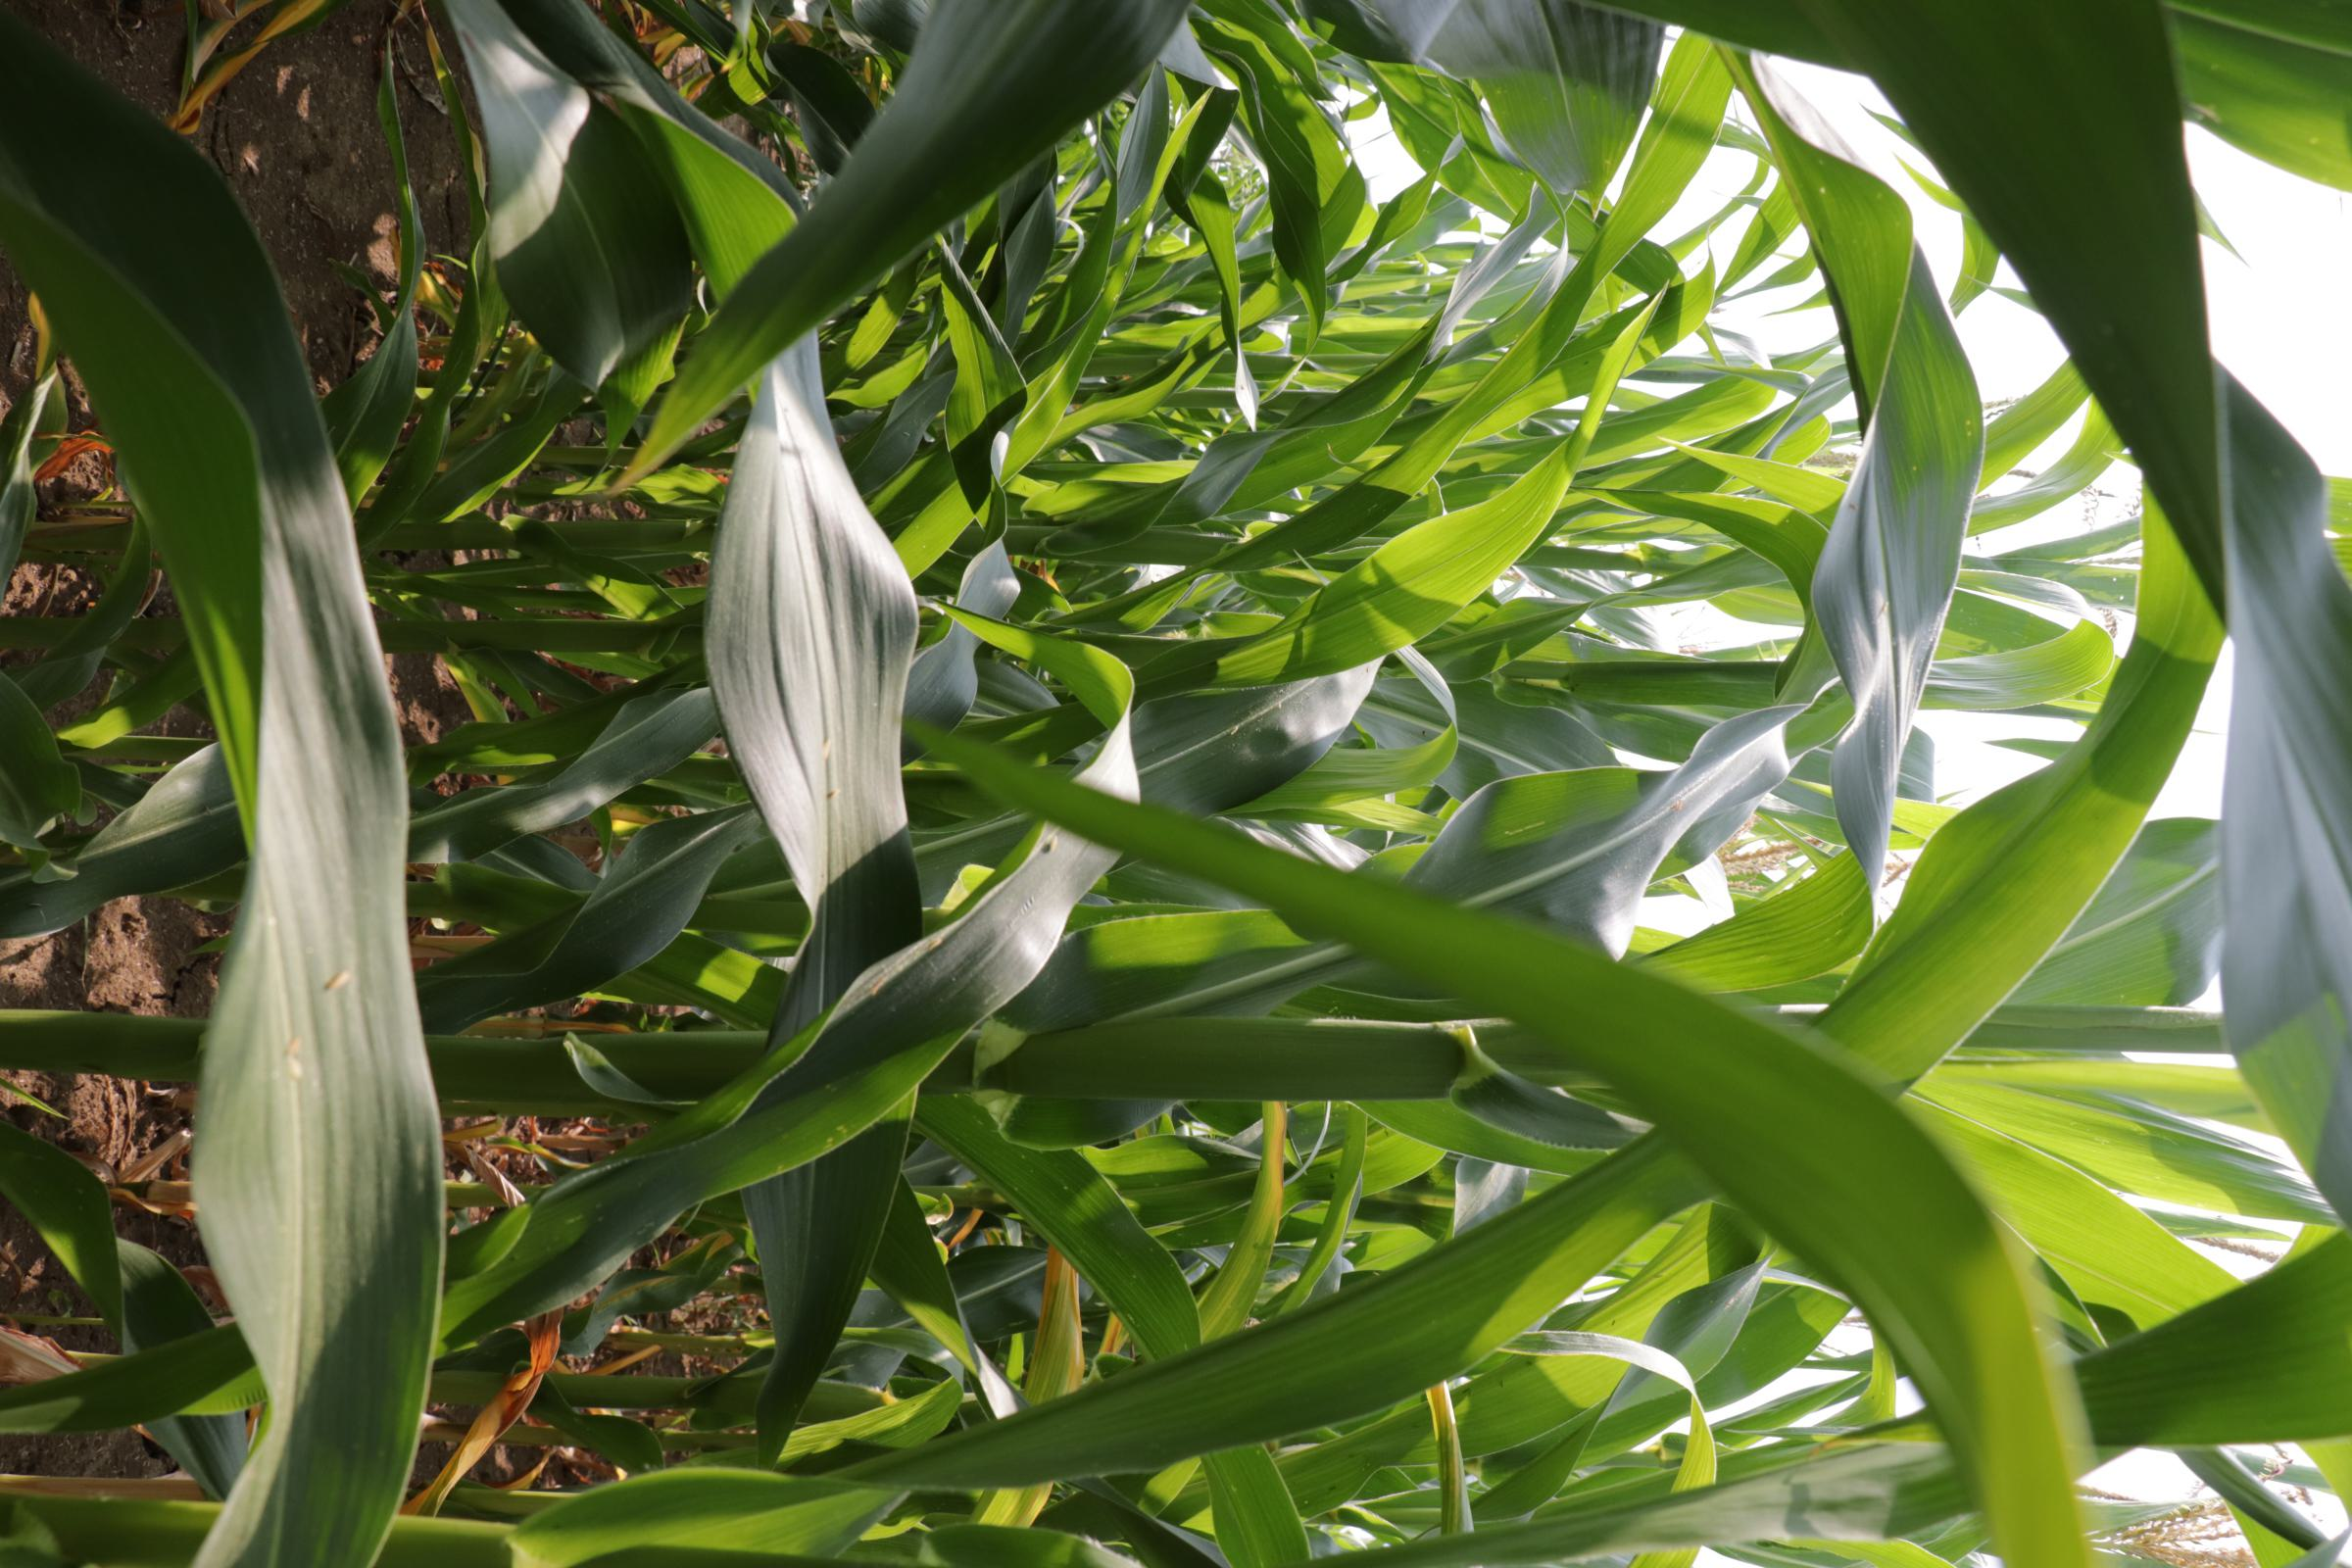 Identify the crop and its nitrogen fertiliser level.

maize, no added nitrogen
